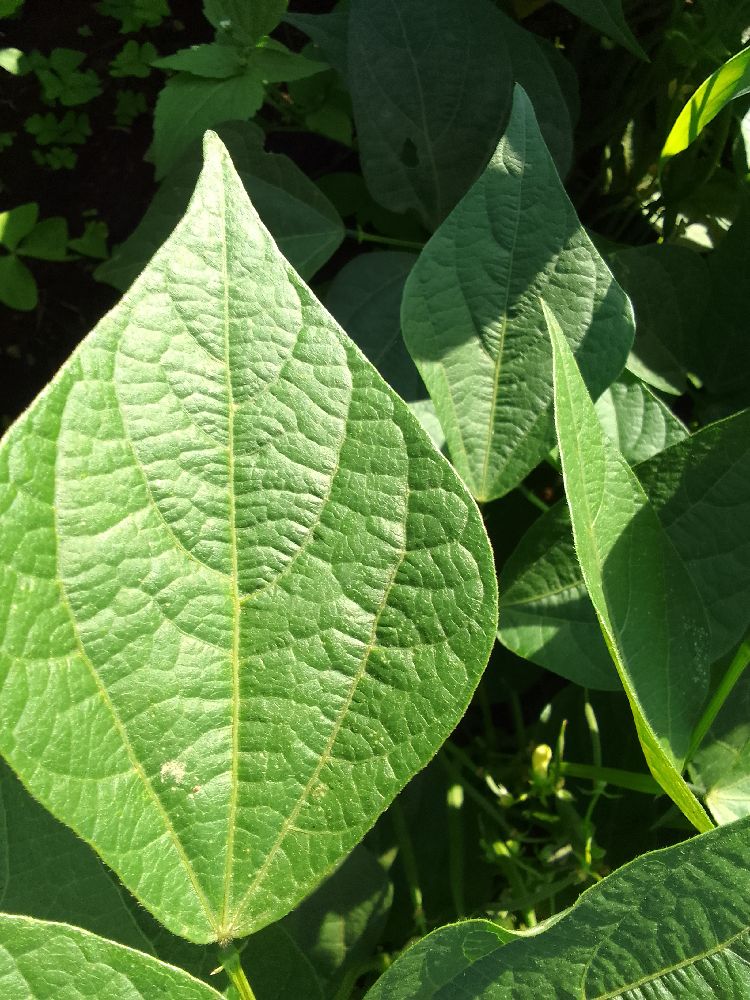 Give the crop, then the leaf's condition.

common bean, healthy
